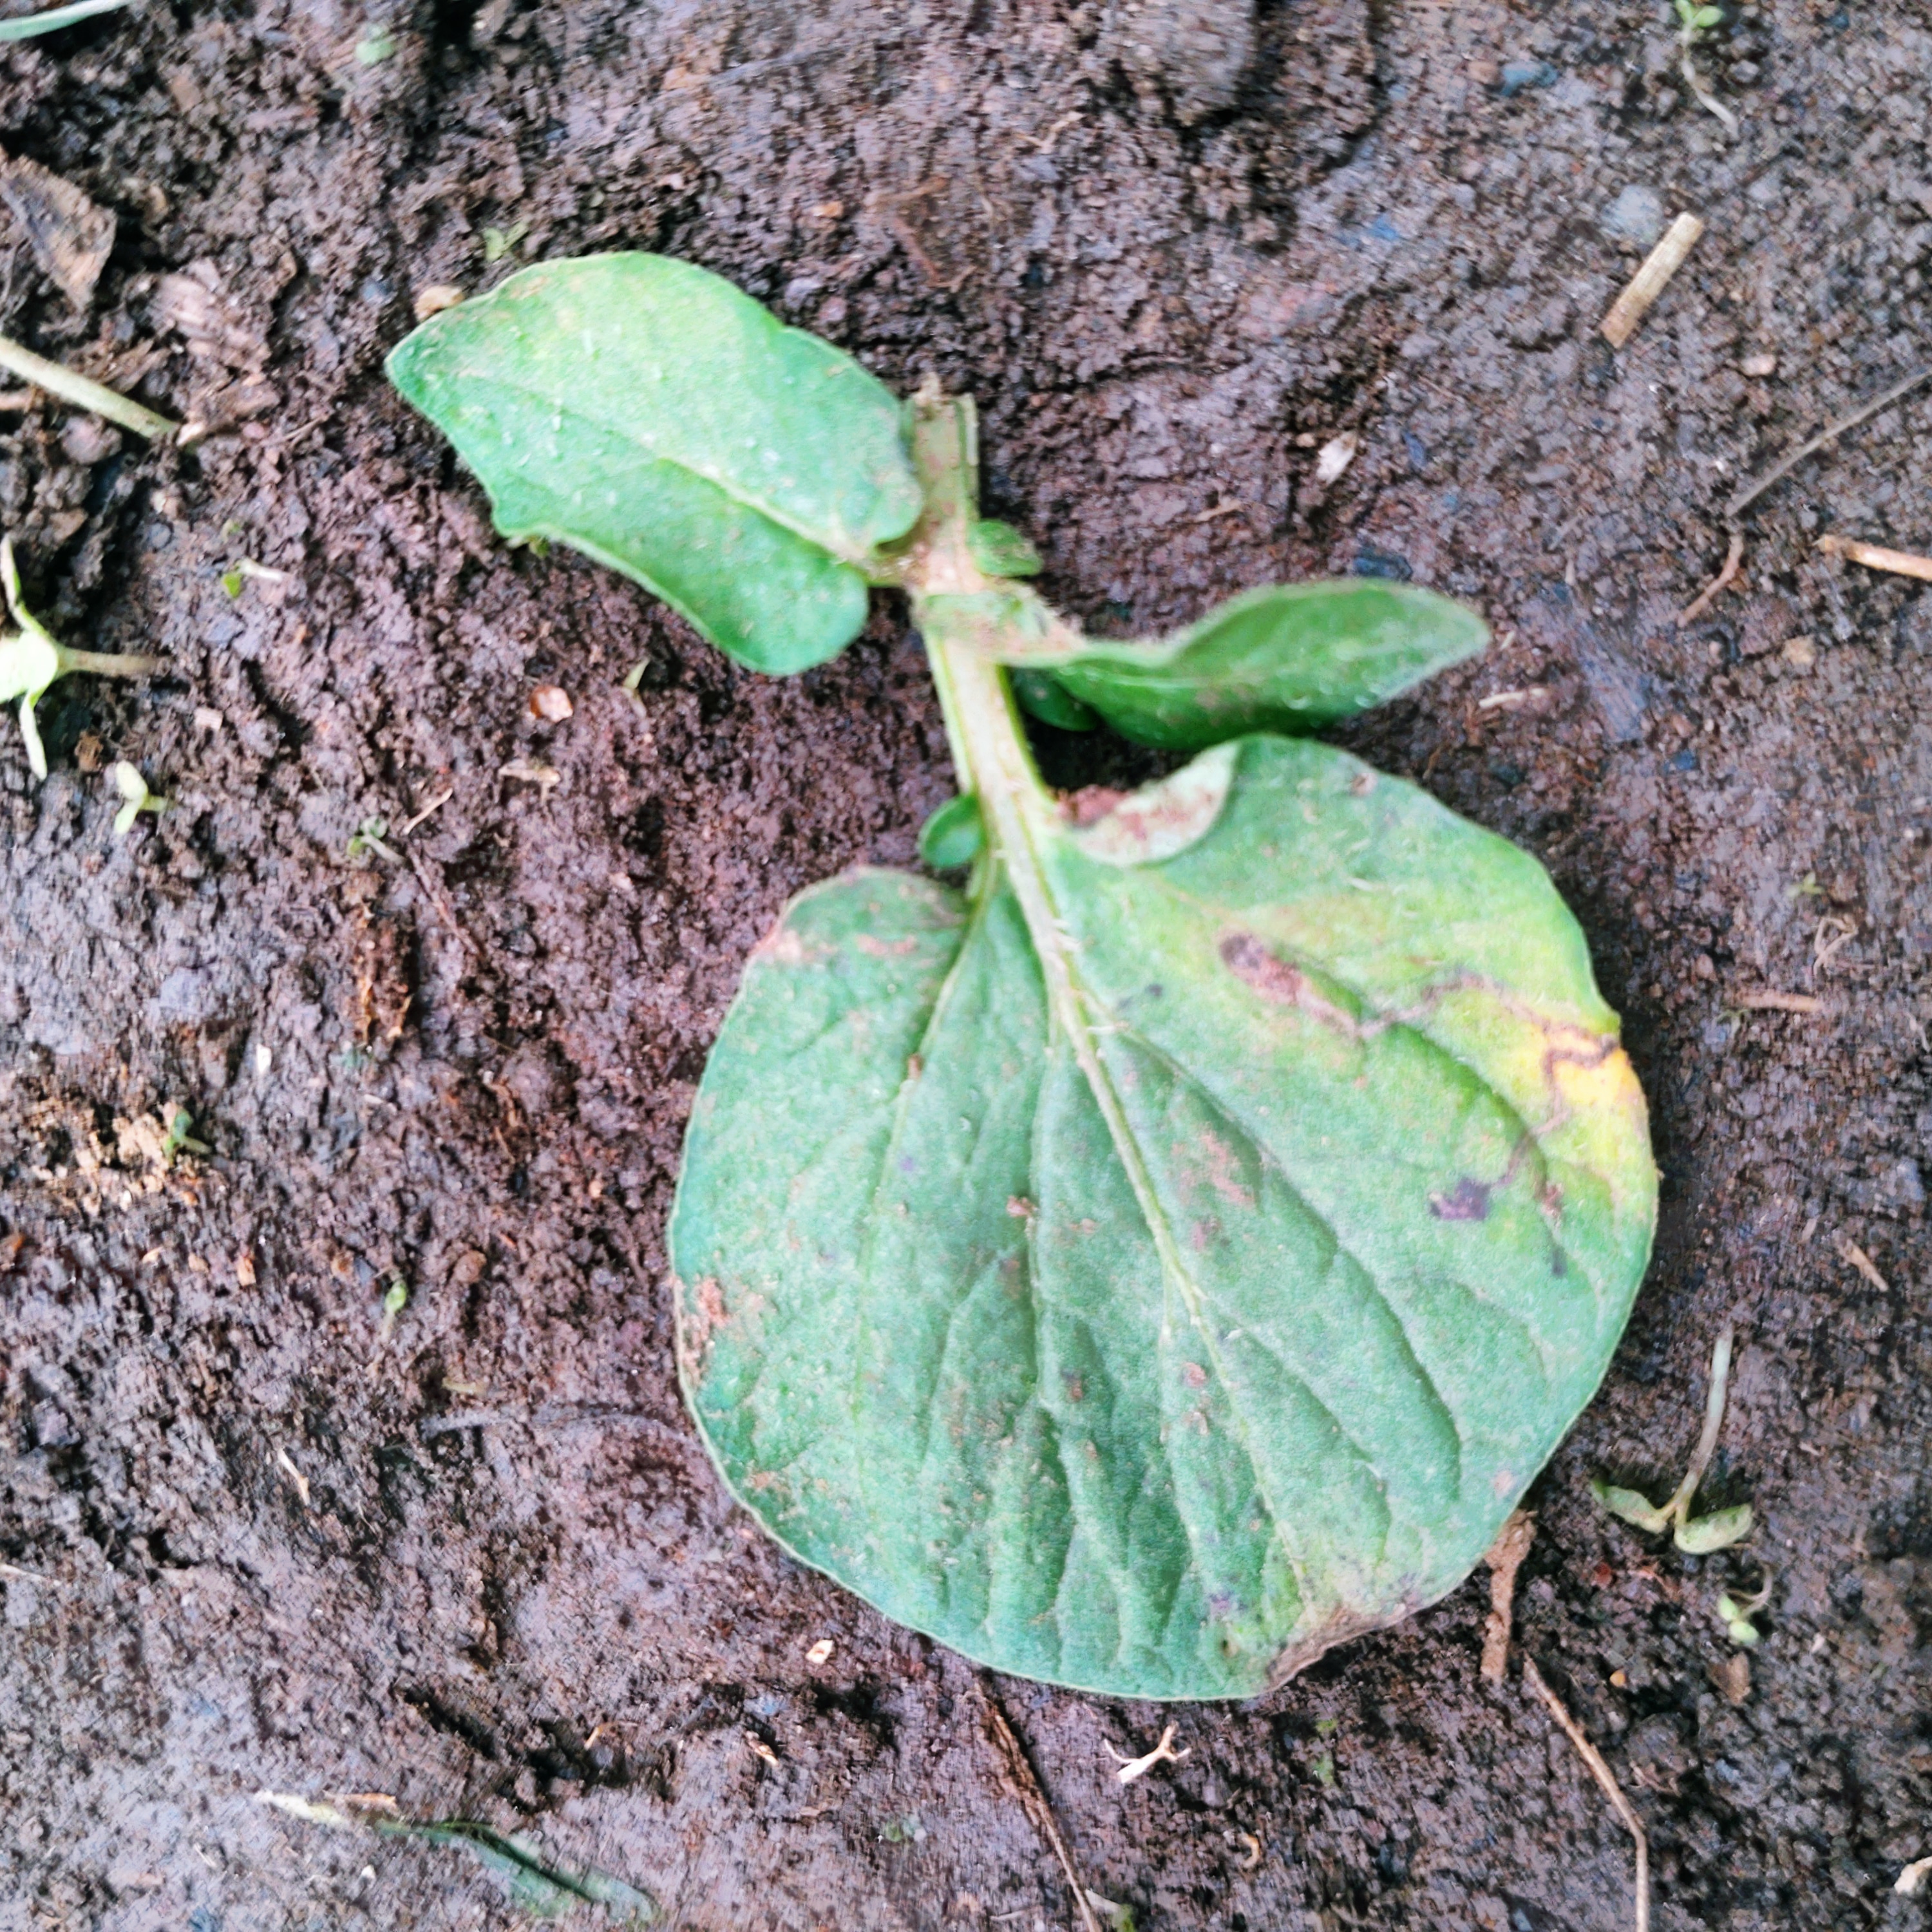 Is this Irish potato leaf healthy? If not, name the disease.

late blight
